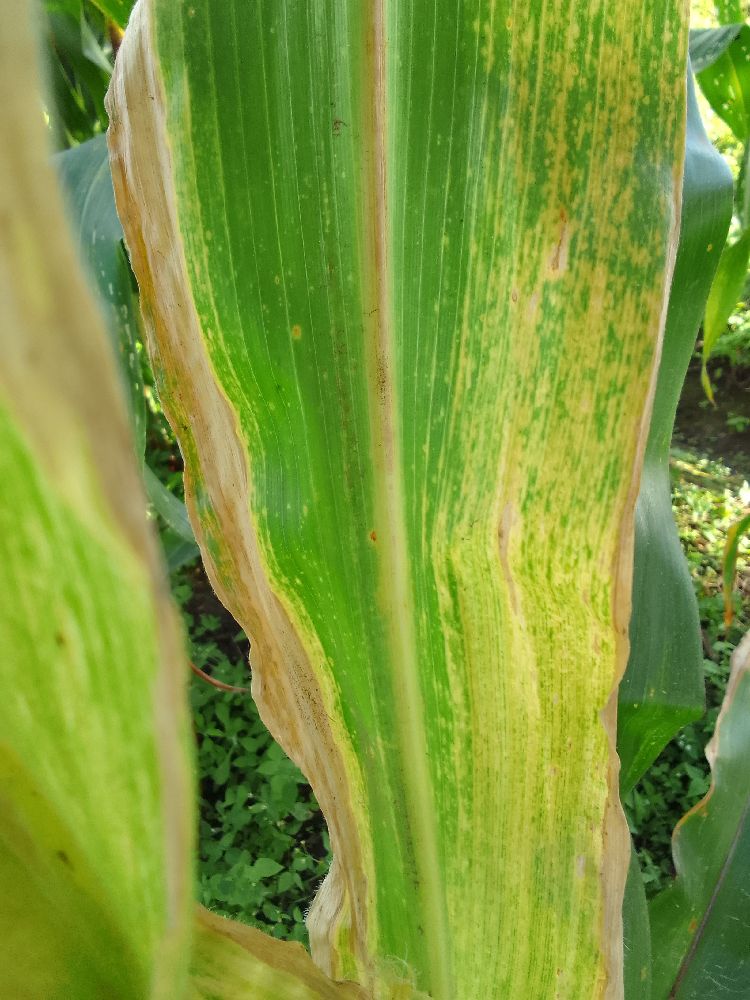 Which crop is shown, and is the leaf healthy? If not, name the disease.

maize, maize lethal necrosis
